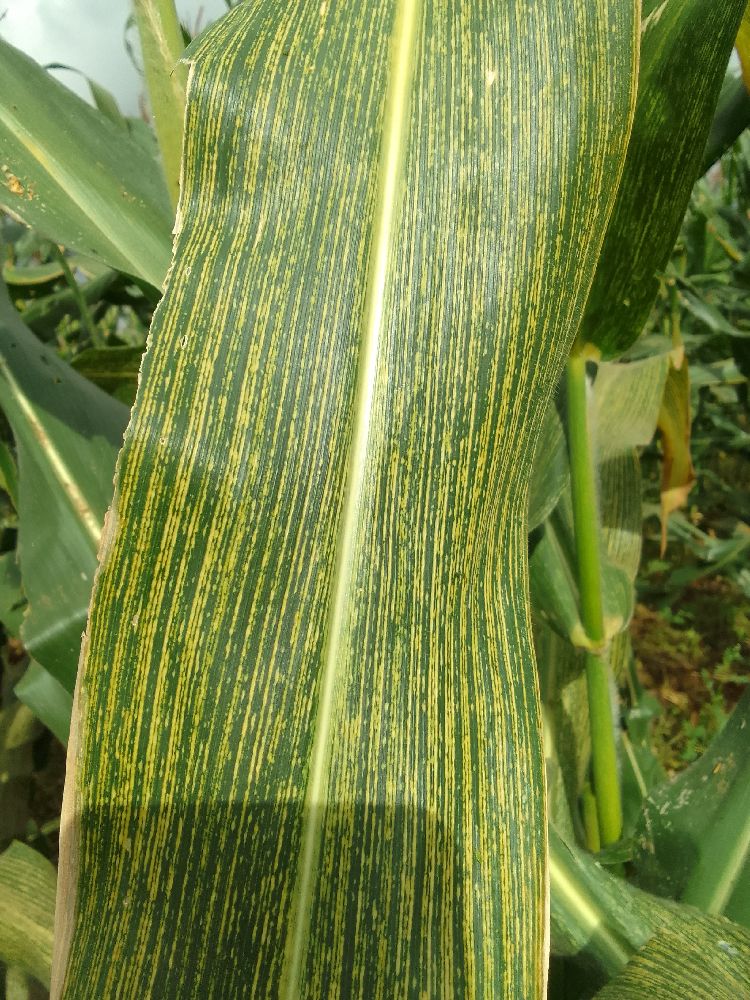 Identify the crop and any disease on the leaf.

maize, maize streak virus
